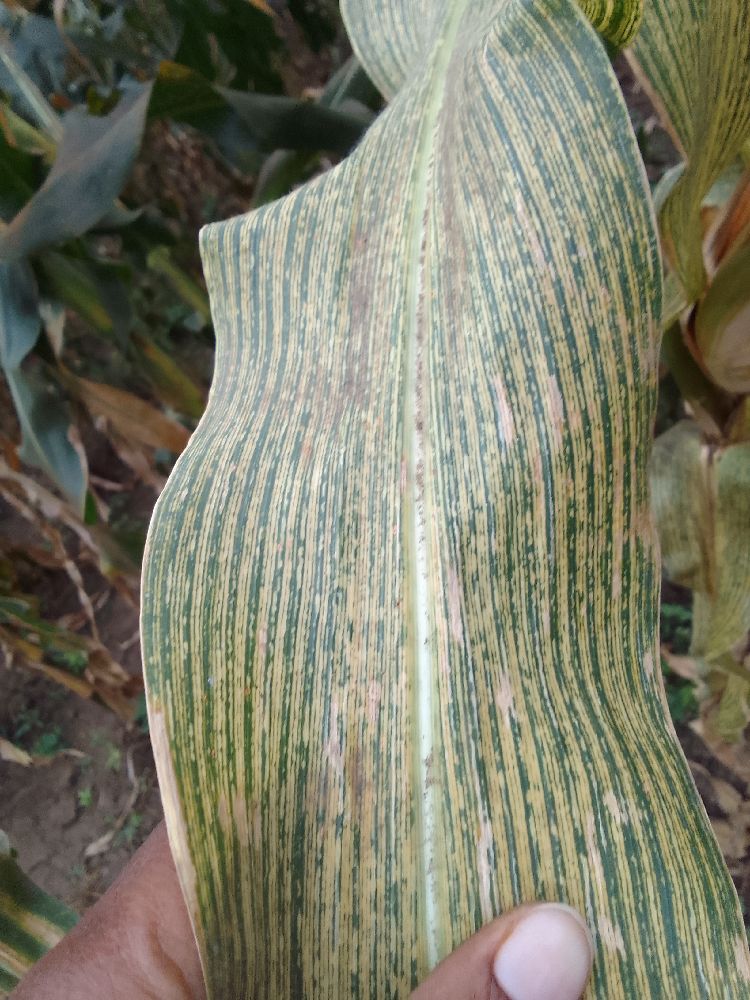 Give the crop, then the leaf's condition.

maize, maize streak virus
